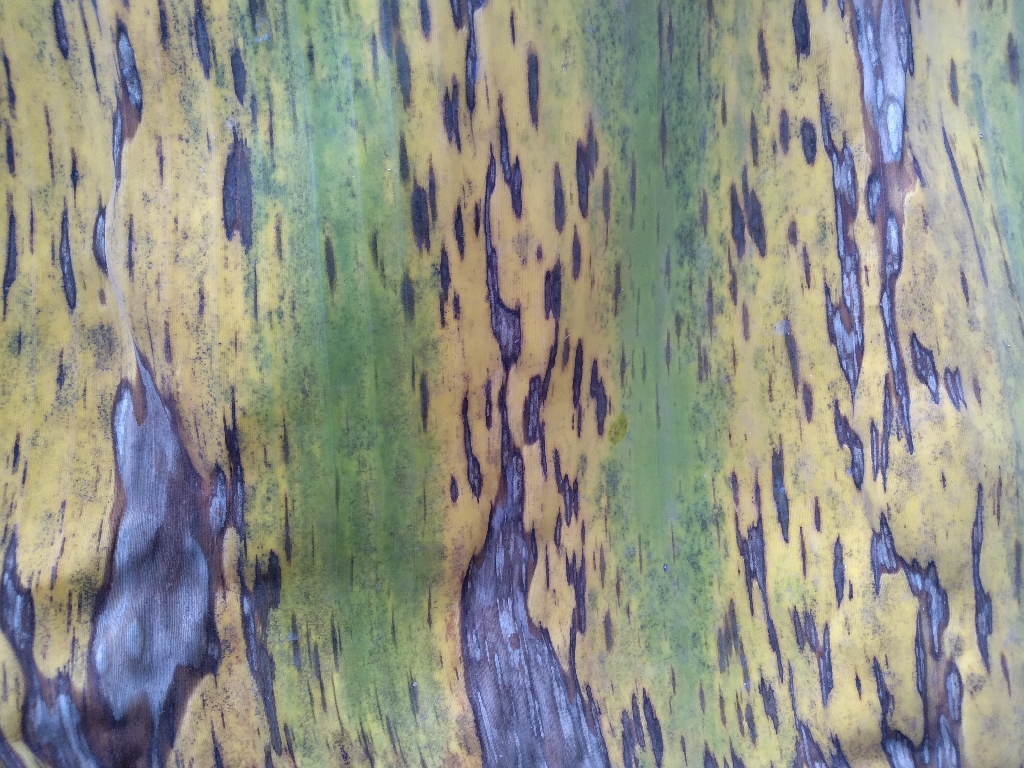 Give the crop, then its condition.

banana, black sigatoka
